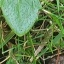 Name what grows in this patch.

structured weed
